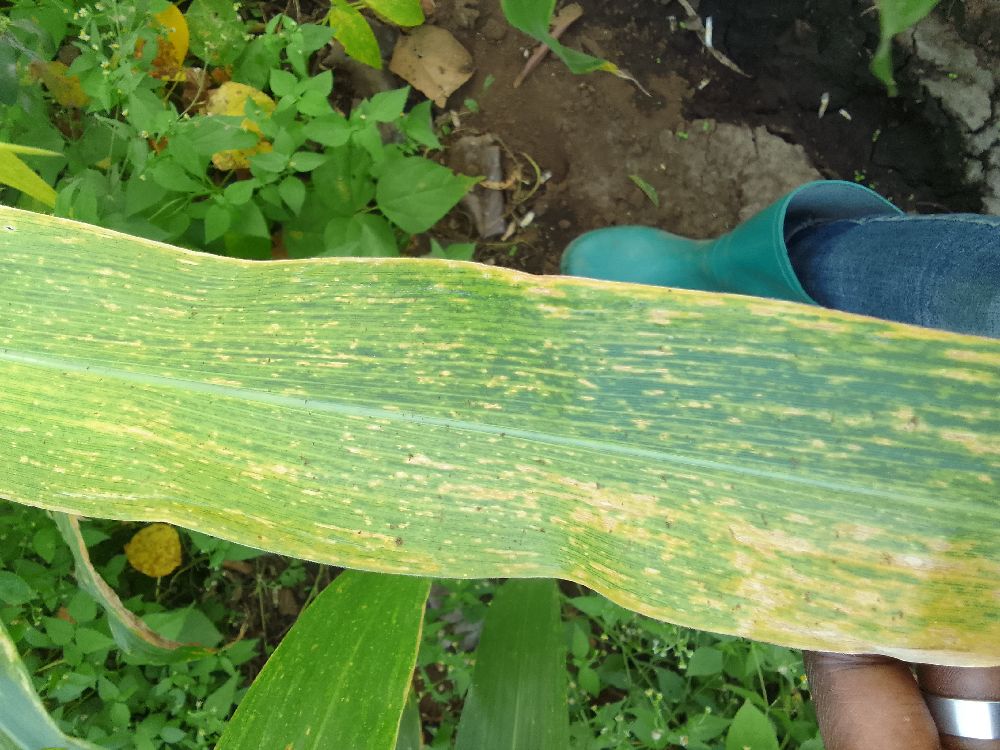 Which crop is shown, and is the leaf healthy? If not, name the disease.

maize, maize lethal necrosis
